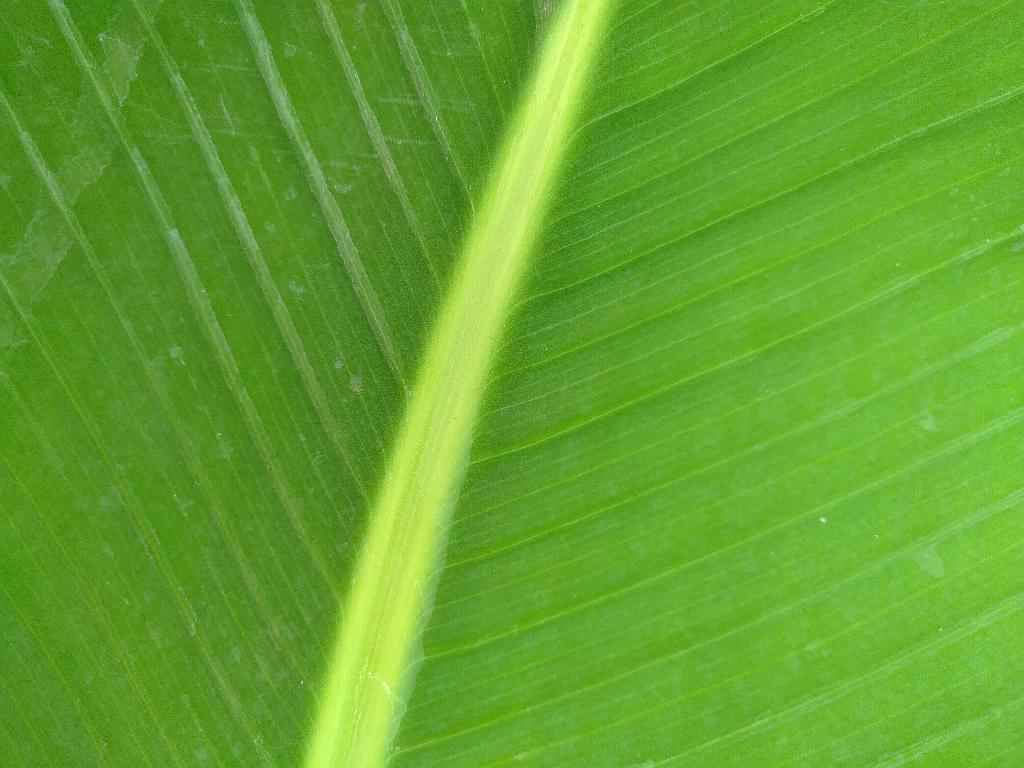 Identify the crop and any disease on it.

banana, healthy
